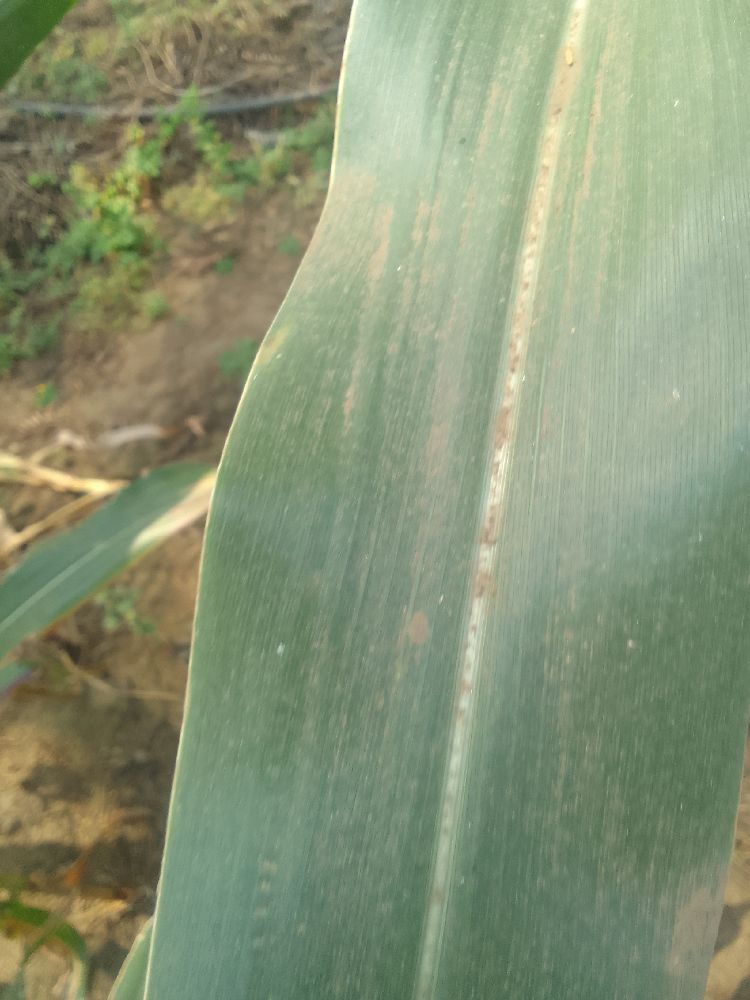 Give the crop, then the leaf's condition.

maize, healthy
